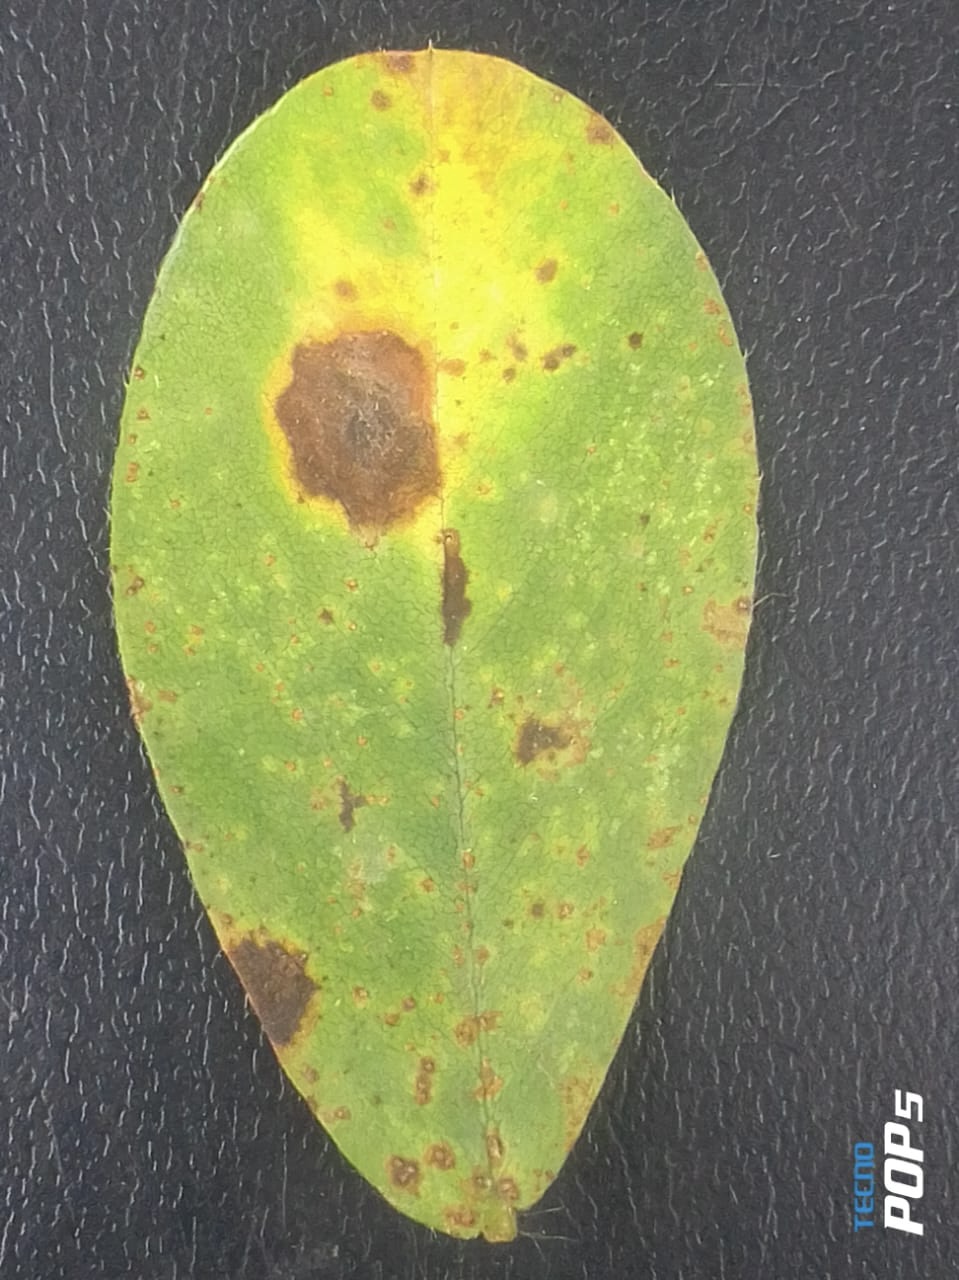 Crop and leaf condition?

peanut, passalora arachidicola
